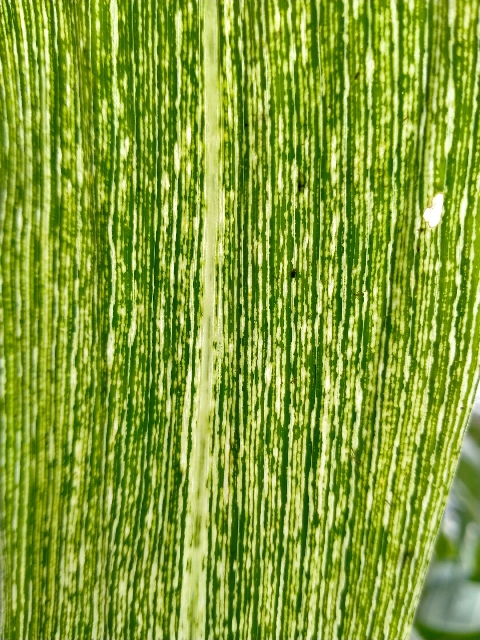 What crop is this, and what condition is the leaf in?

maize, maize streak virus
